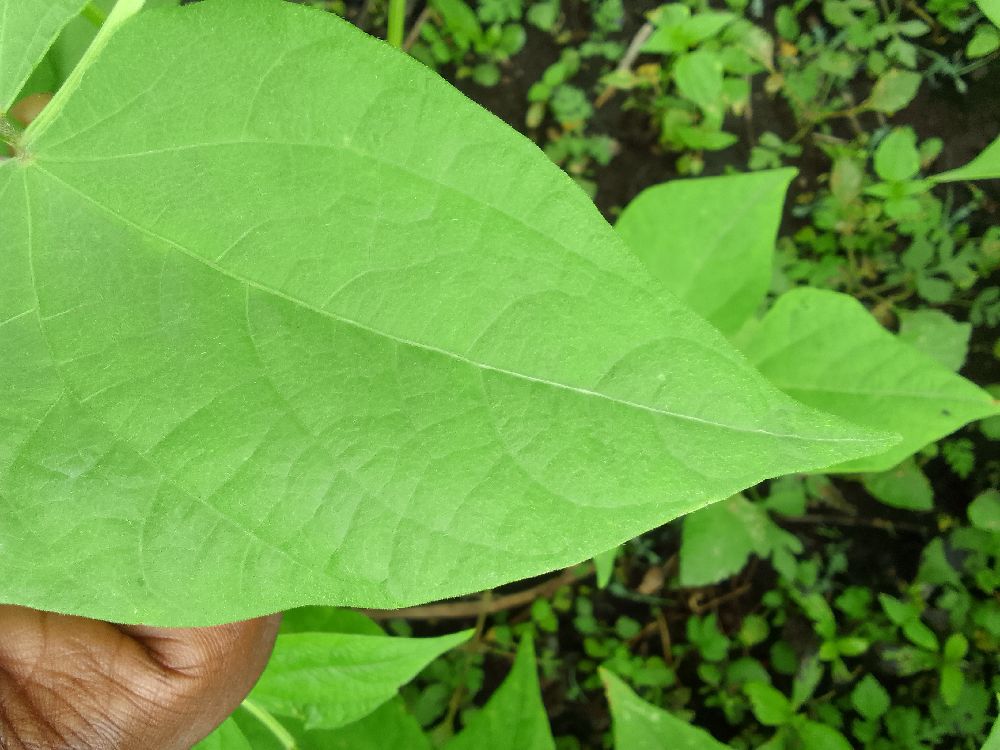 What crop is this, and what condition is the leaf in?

common bean, healthy
